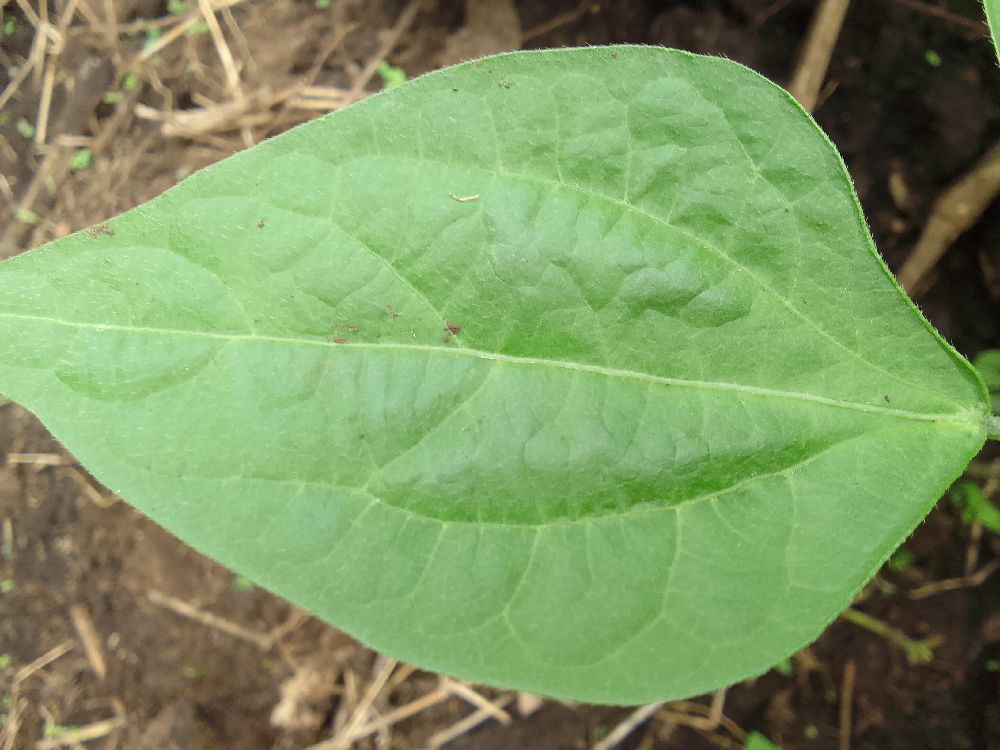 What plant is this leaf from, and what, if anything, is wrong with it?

common bean, healthy
